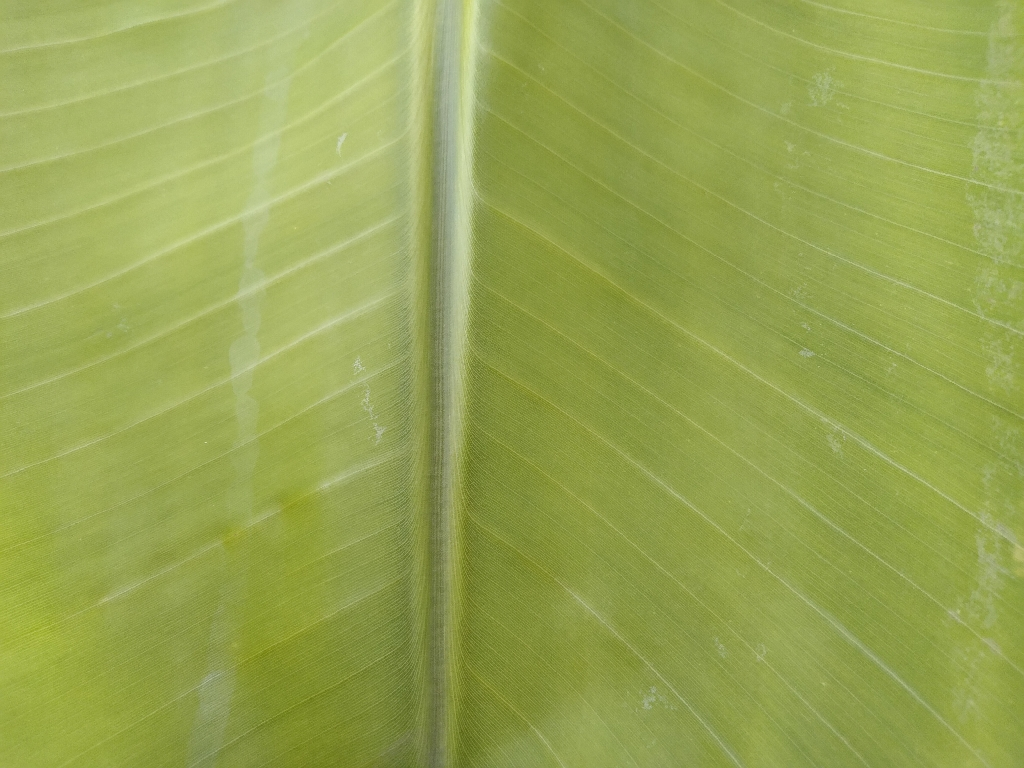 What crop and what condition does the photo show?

banana, healthy
